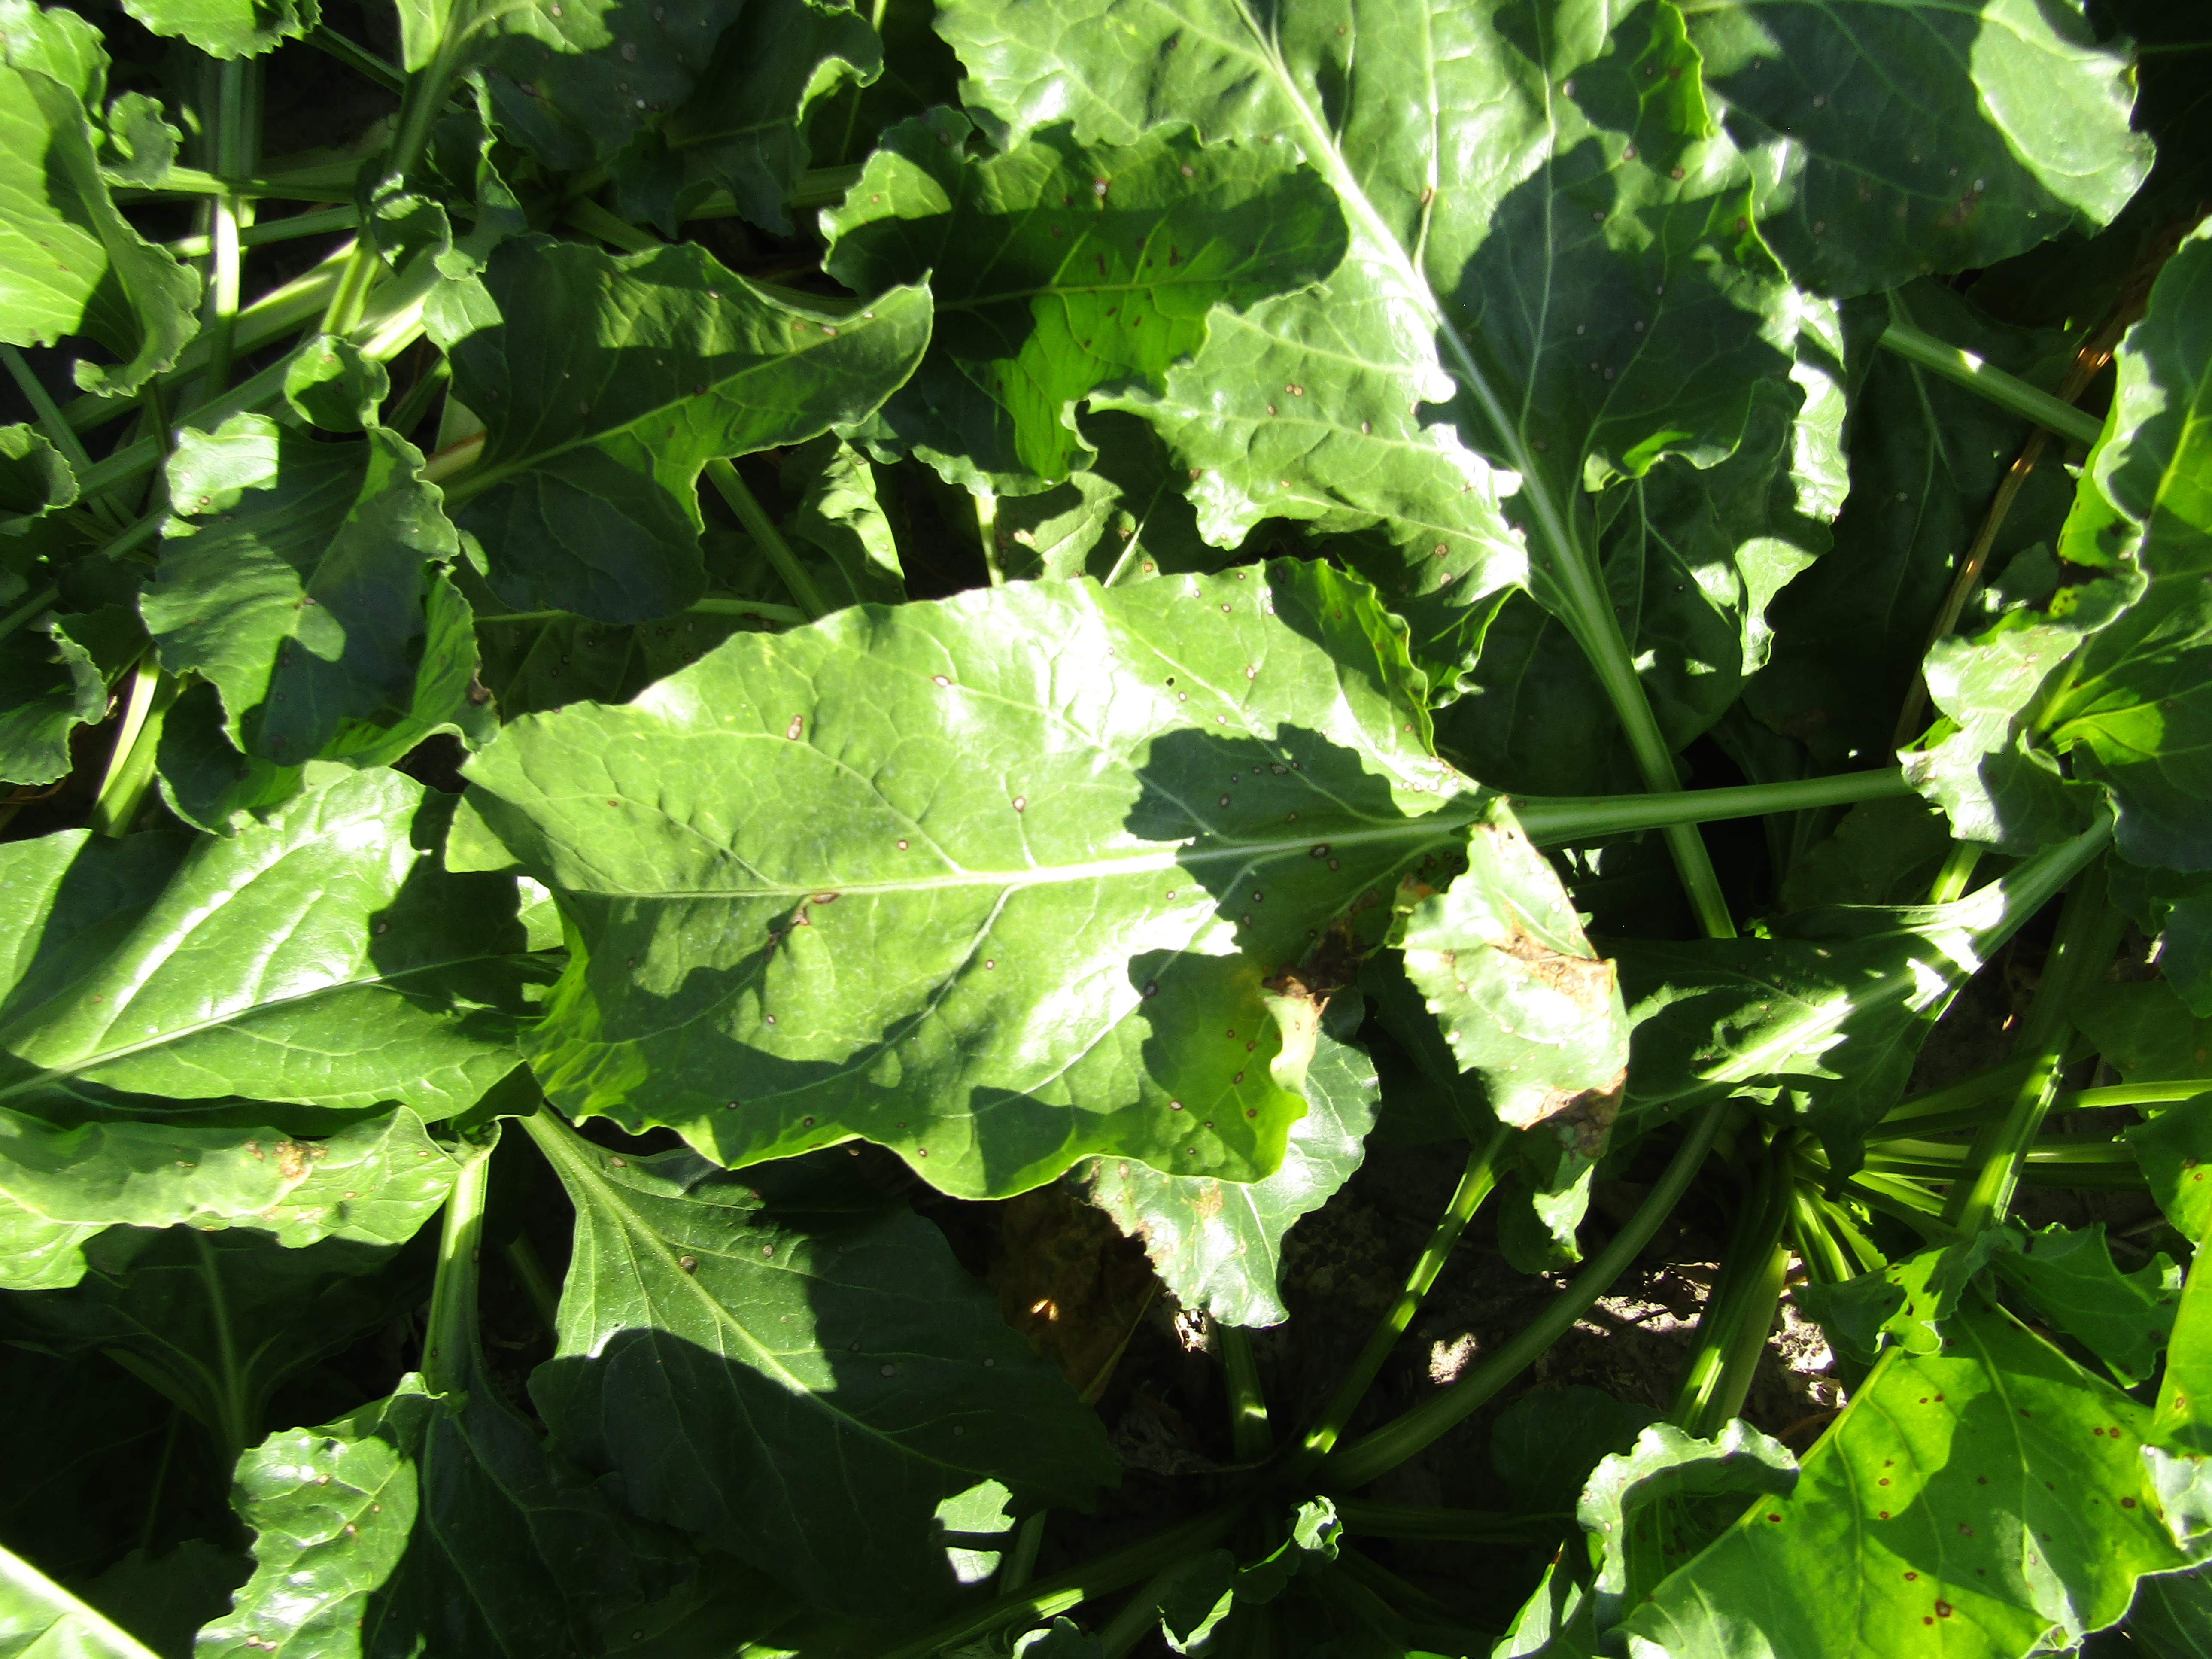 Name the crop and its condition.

beet, cercospora
